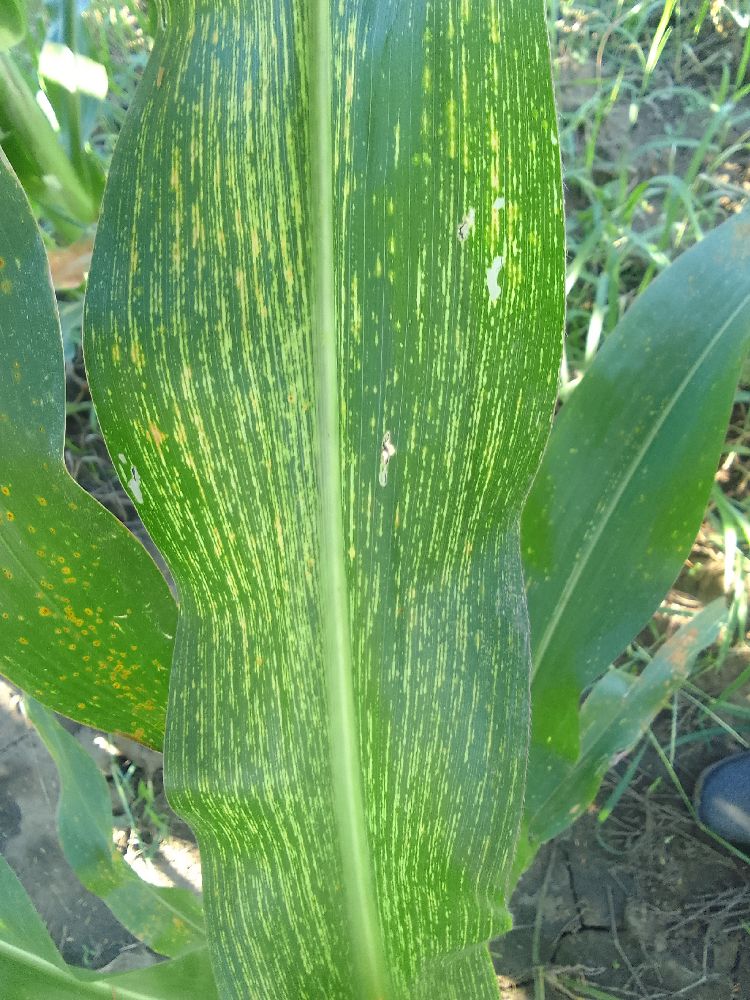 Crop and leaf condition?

maize, maize streak virus
